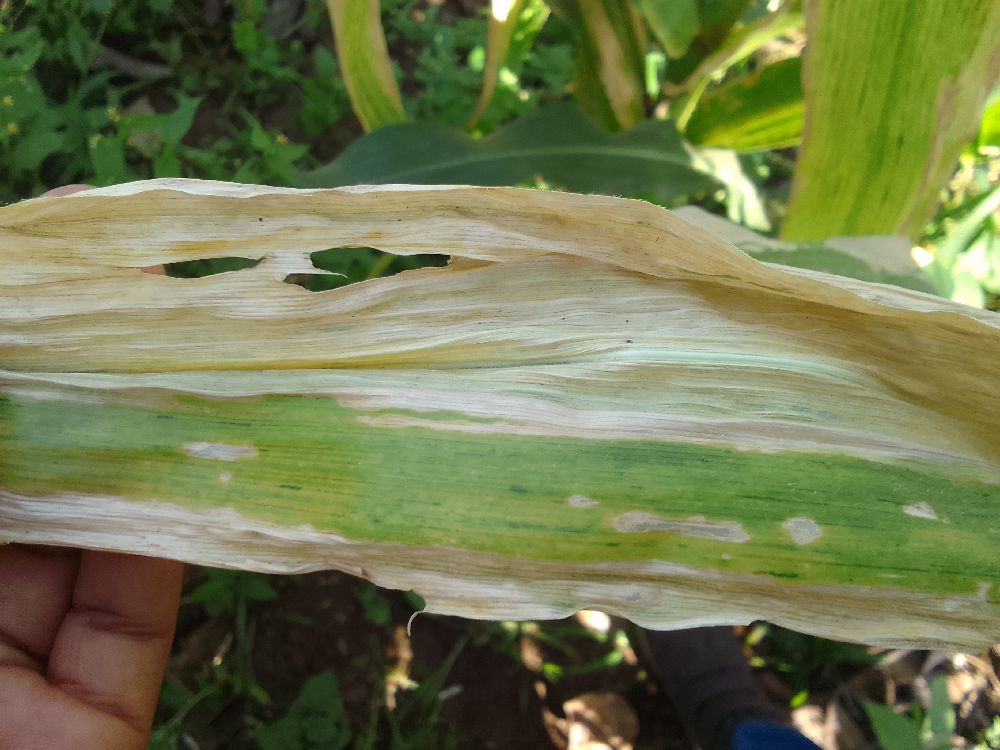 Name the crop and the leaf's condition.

maize, maize lethal necrosis
